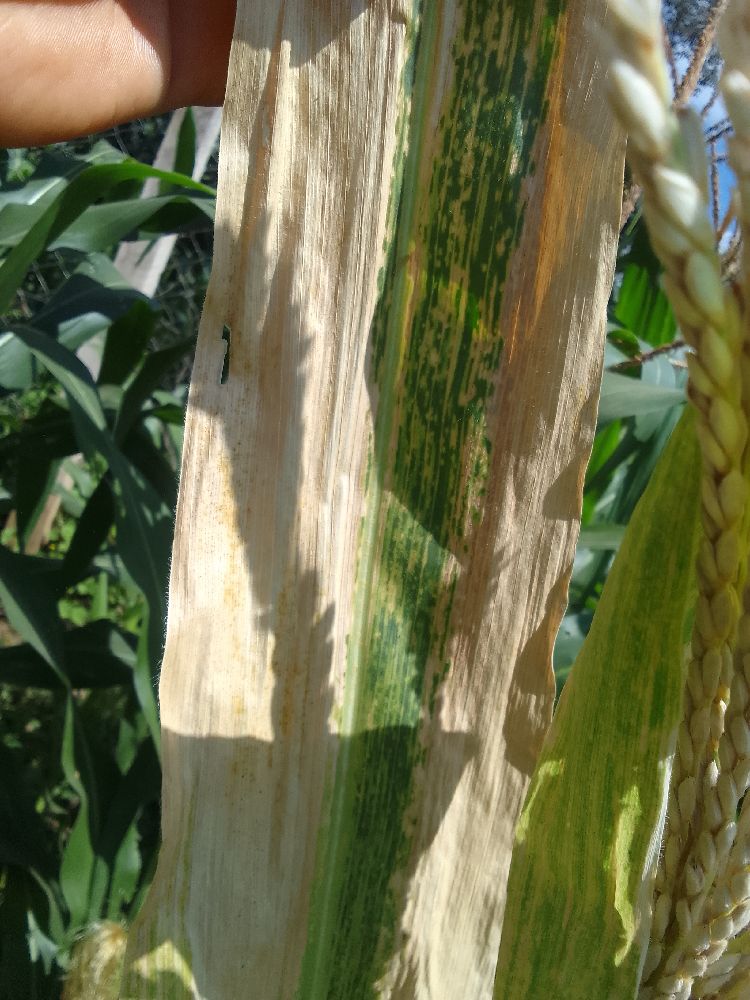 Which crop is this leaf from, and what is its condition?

maize, maize lethal necrosis
